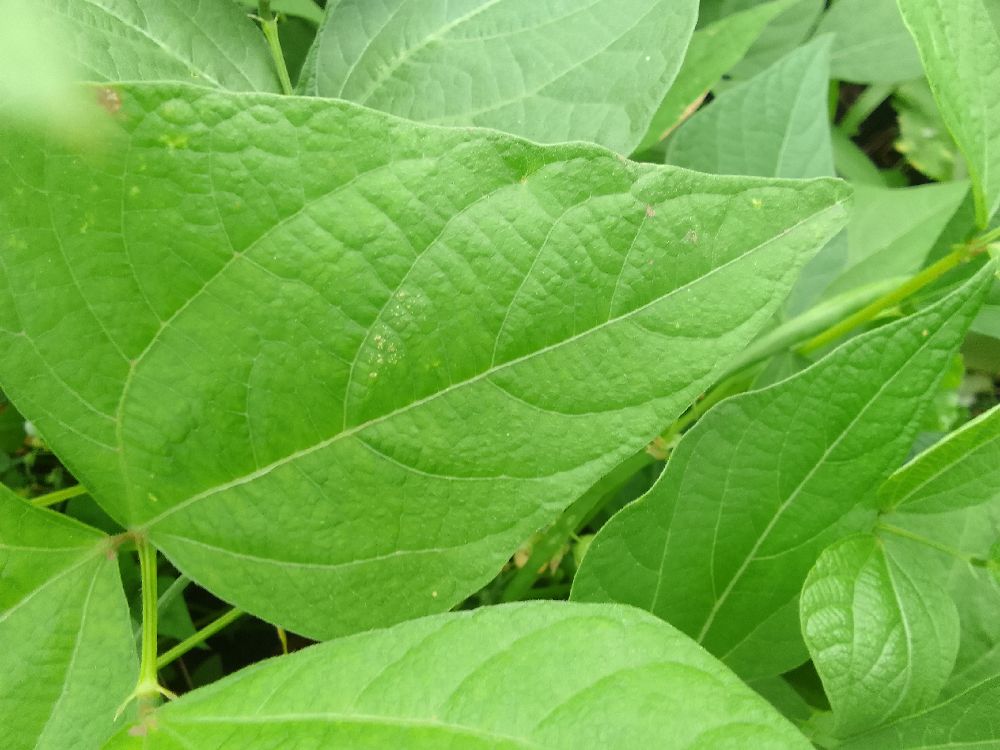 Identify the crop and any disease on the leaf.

common bean, healthy
